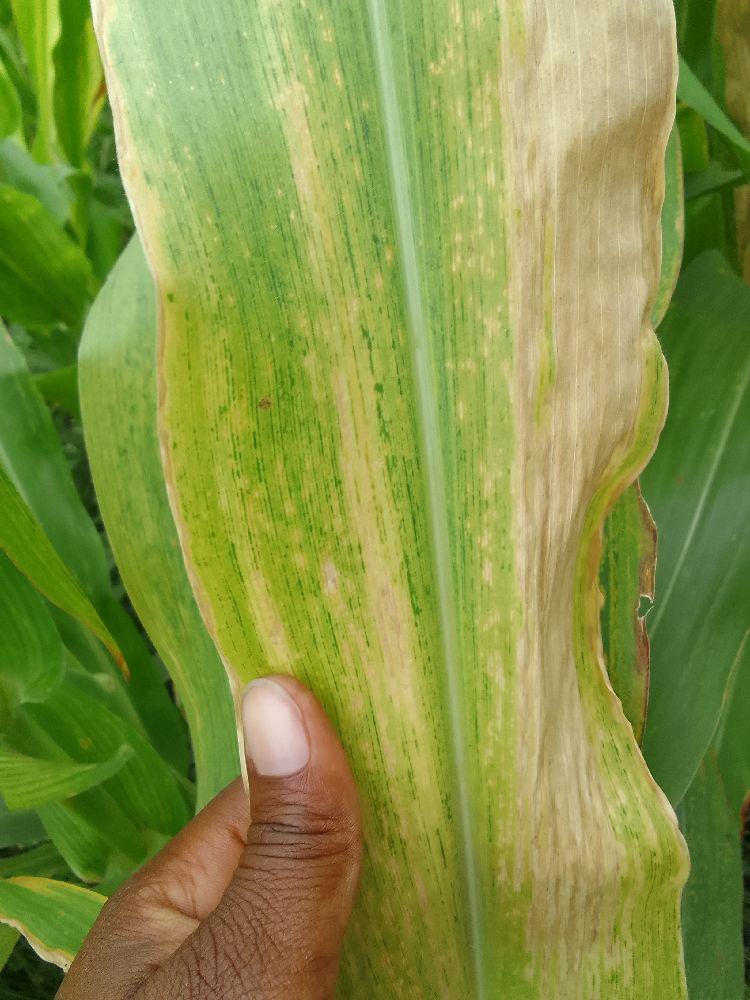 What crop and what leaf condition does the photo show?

maize, maize lethal necrosis
